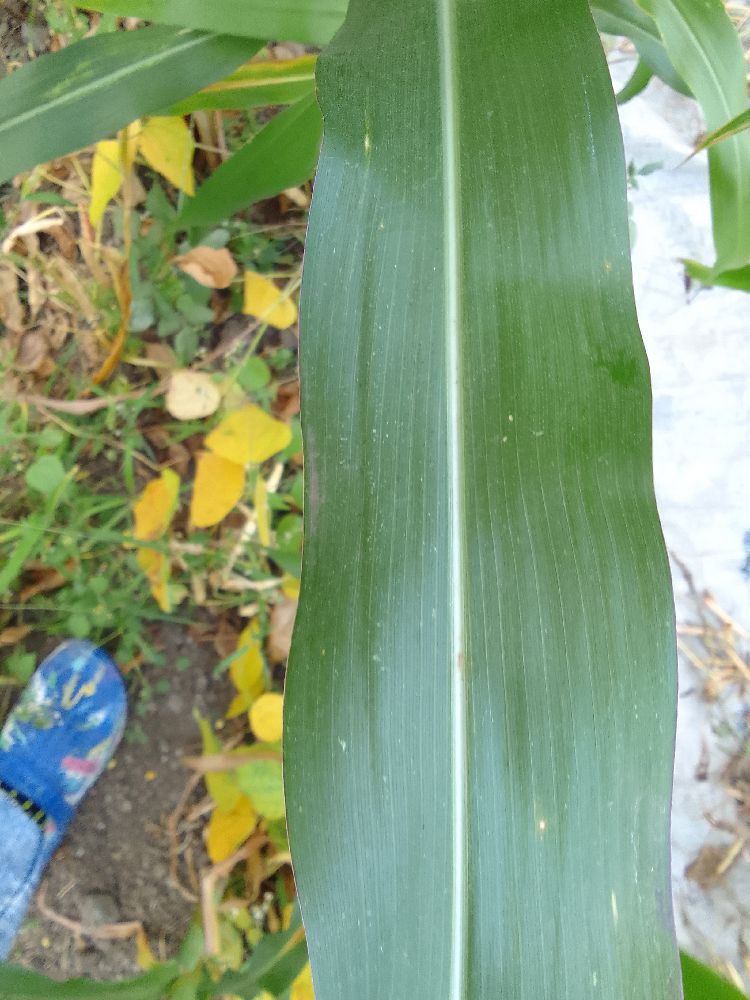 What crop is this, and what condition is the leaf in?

maize, healthy
